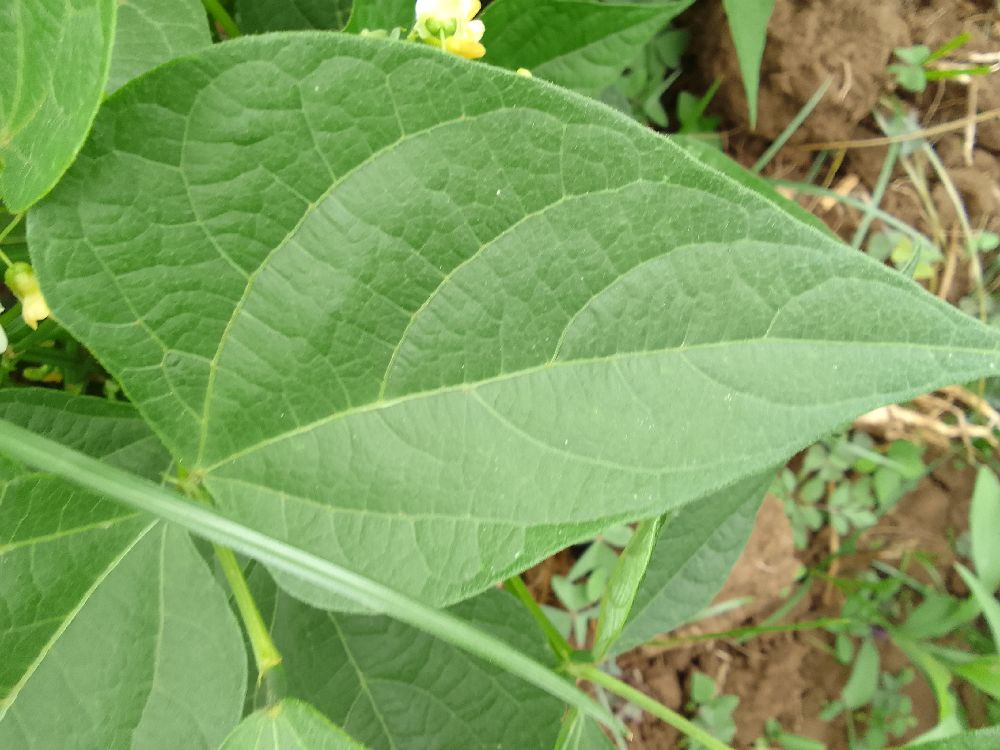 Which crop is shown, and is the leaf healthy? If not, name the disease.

common bean, healthy
